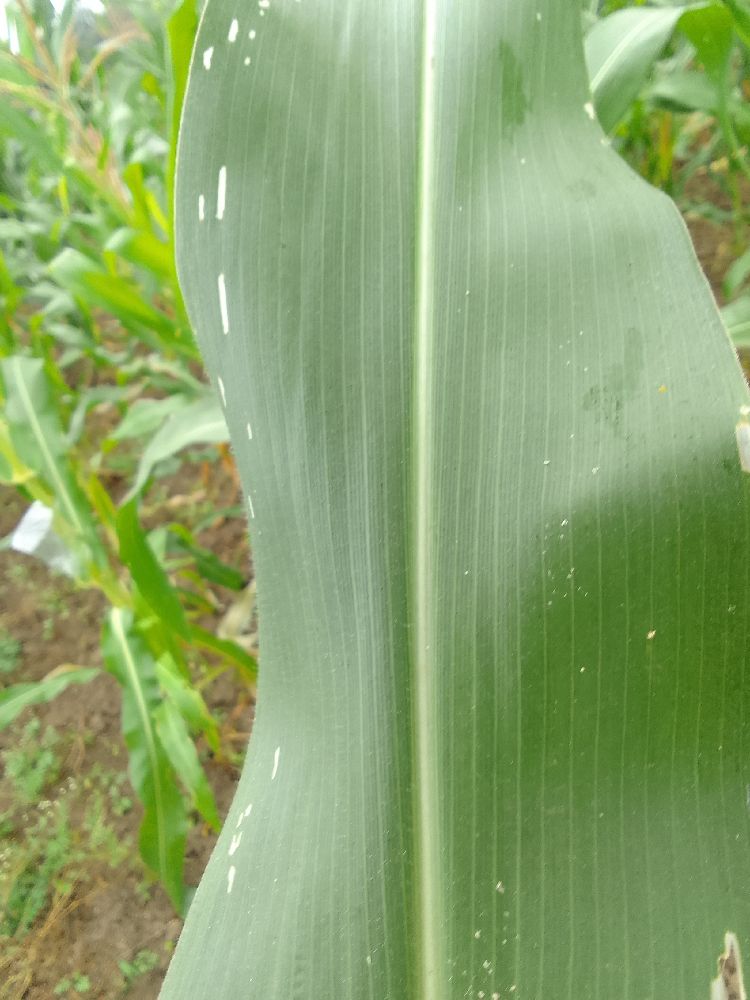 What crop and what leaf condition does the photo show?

maize, healthy
